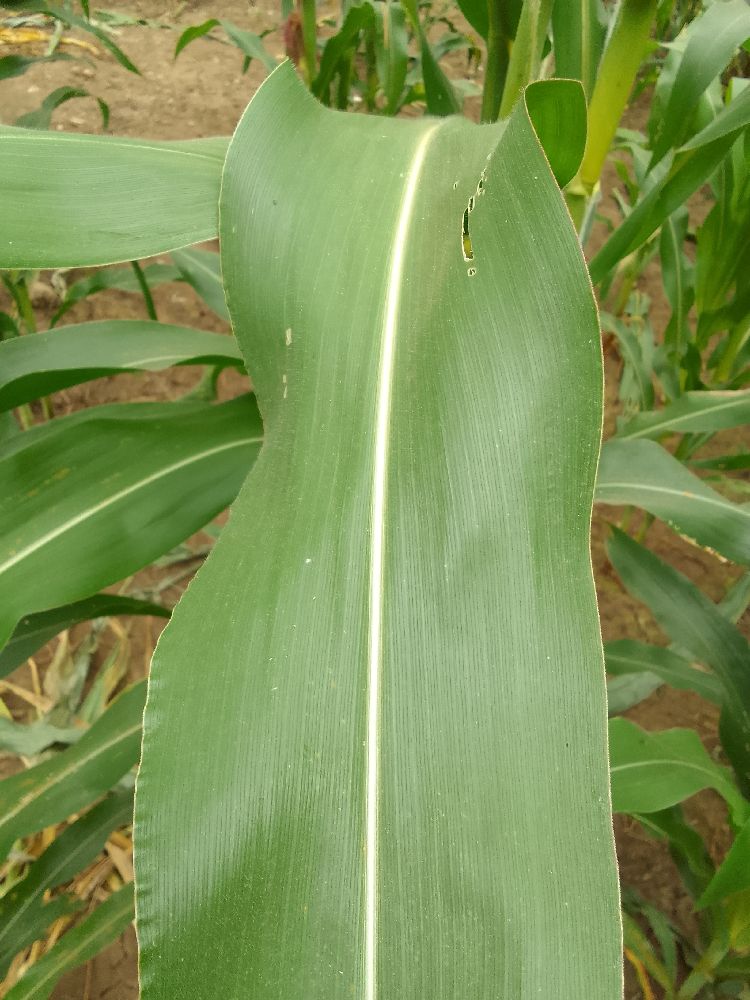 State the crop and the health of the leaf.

maize, healthy
